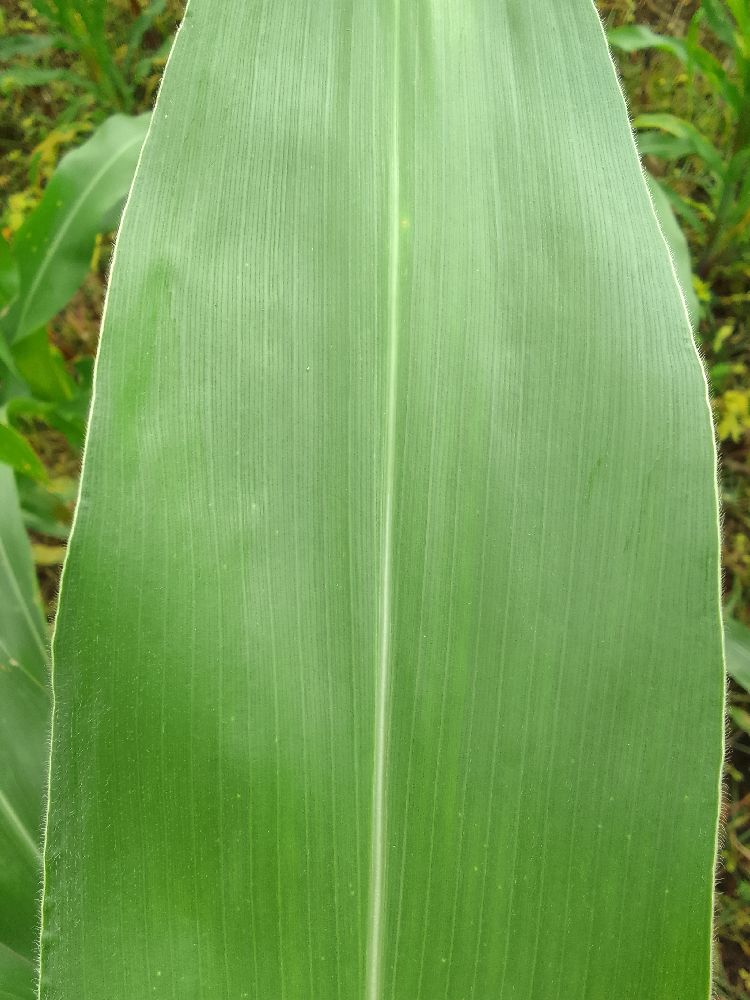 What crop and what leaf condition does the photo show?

maize, healthy
